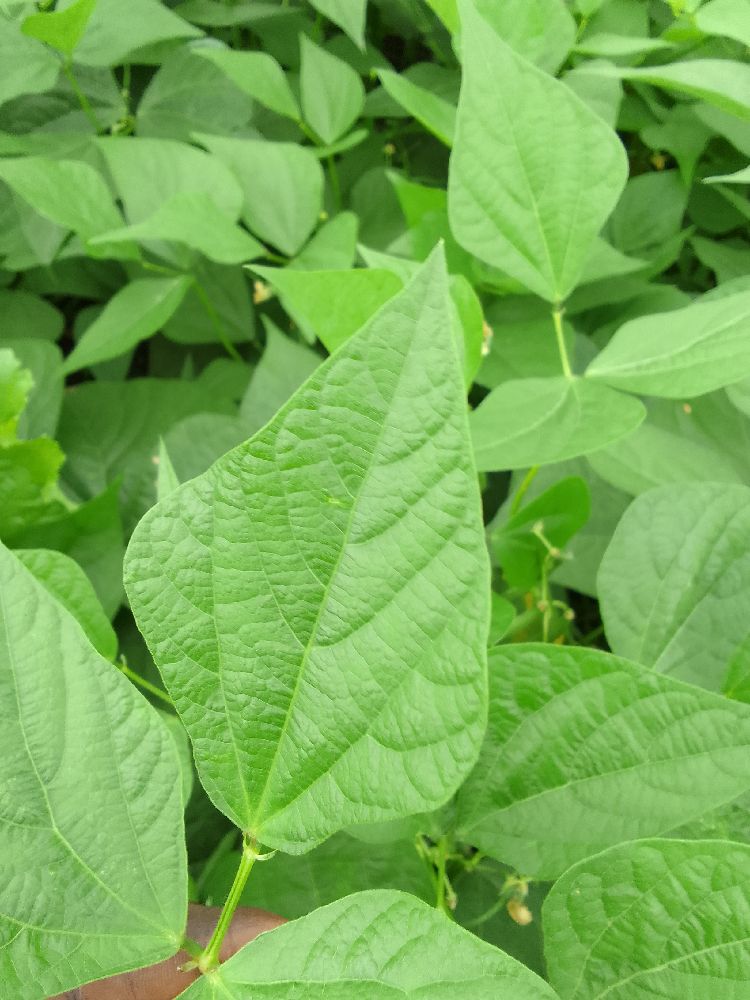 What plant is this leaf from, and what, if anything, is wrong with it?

common bean, healthy
